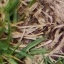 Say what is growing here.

grass
